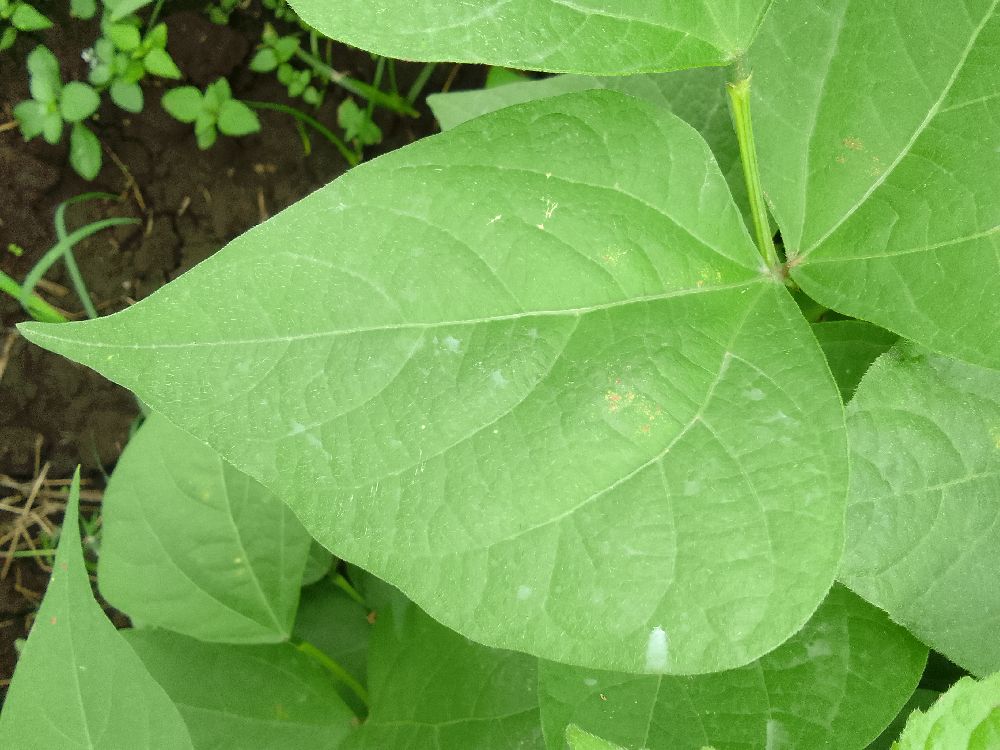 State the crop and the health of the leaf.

common bean, healthy
